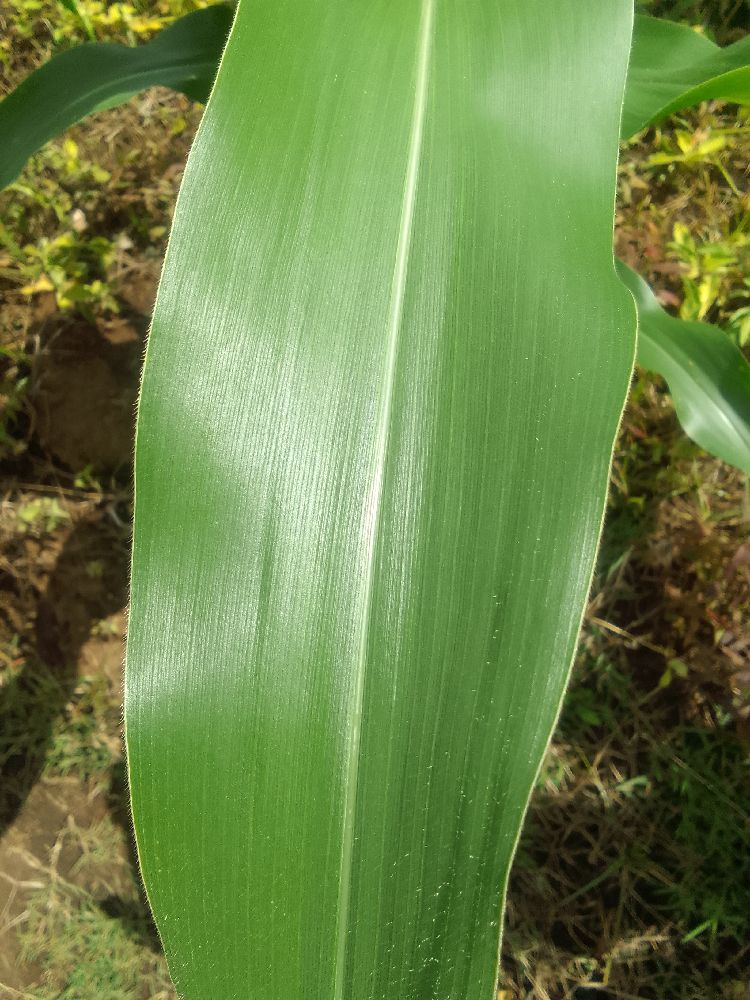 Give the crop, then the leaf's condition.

maize, healthy
